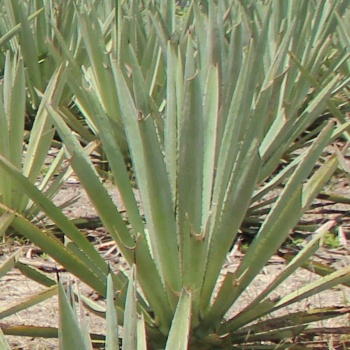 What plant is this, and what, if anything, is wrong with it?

agave, yellow
